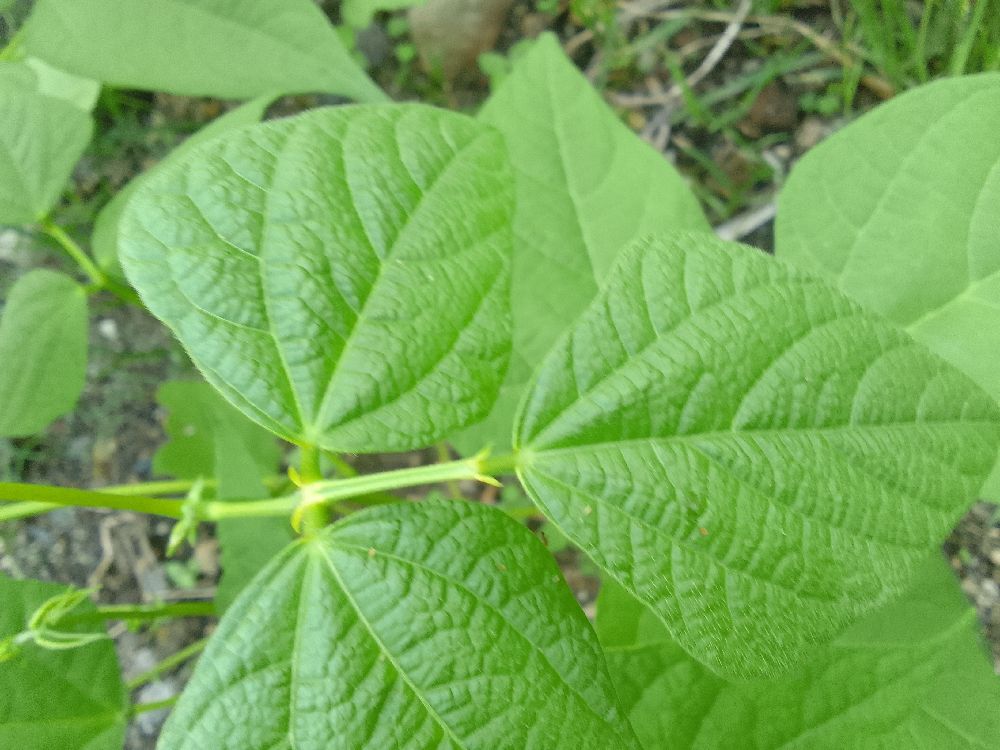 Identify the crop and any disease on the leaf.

common bean, healthy
